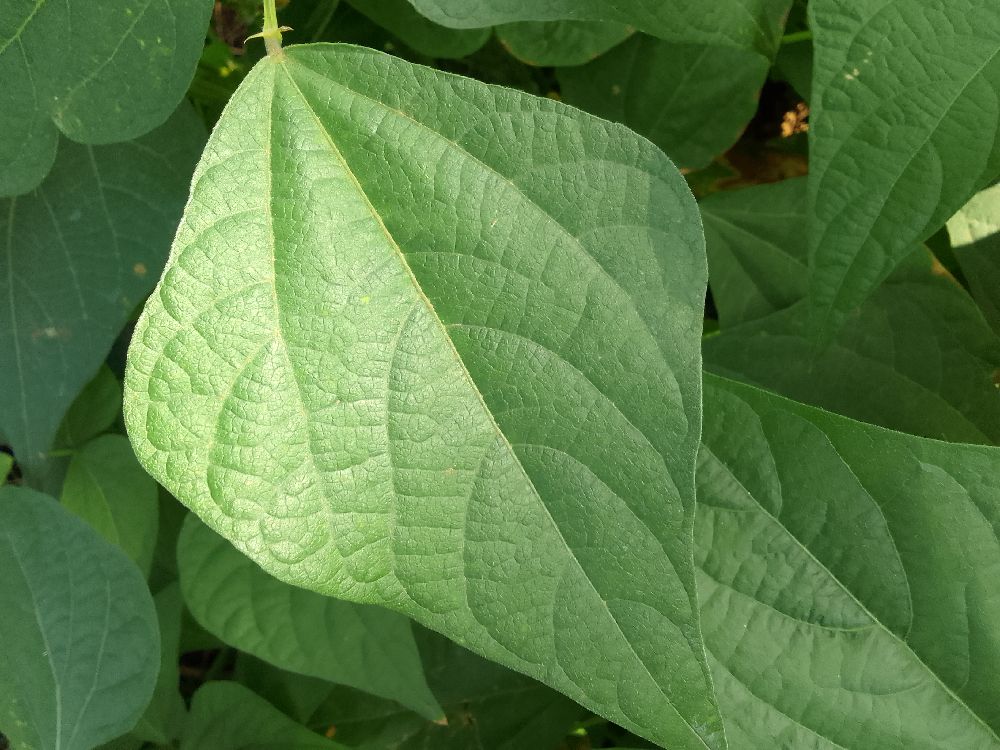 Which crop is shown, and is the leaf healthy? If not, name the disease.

common bean, healthy
